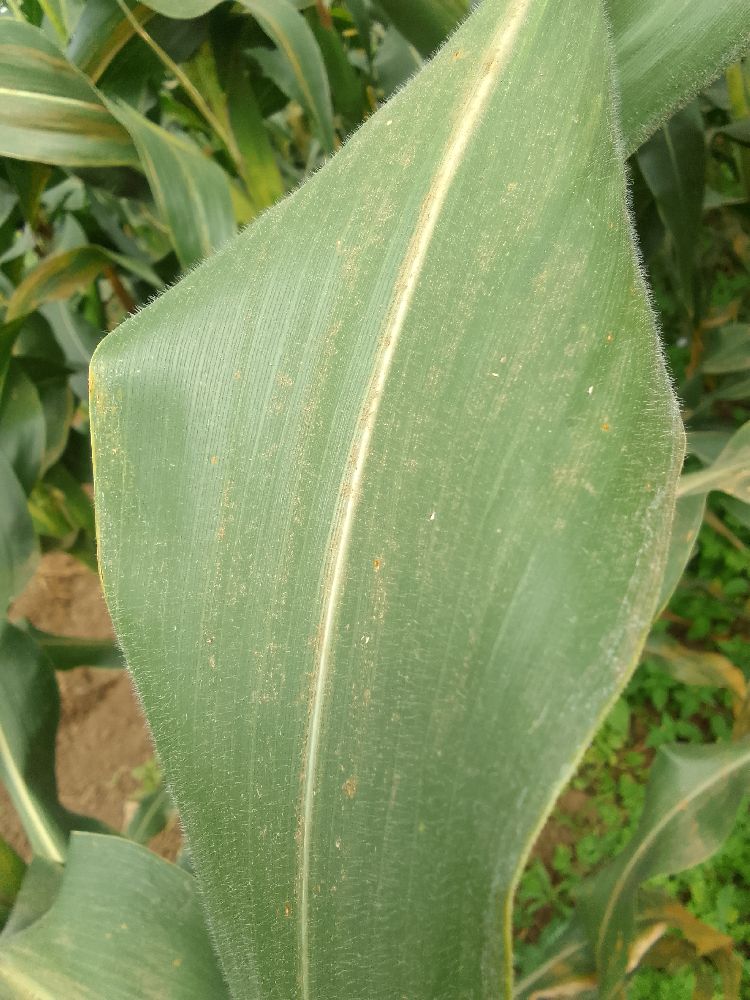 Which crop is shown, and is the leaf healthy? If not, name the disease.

maize, healthy
